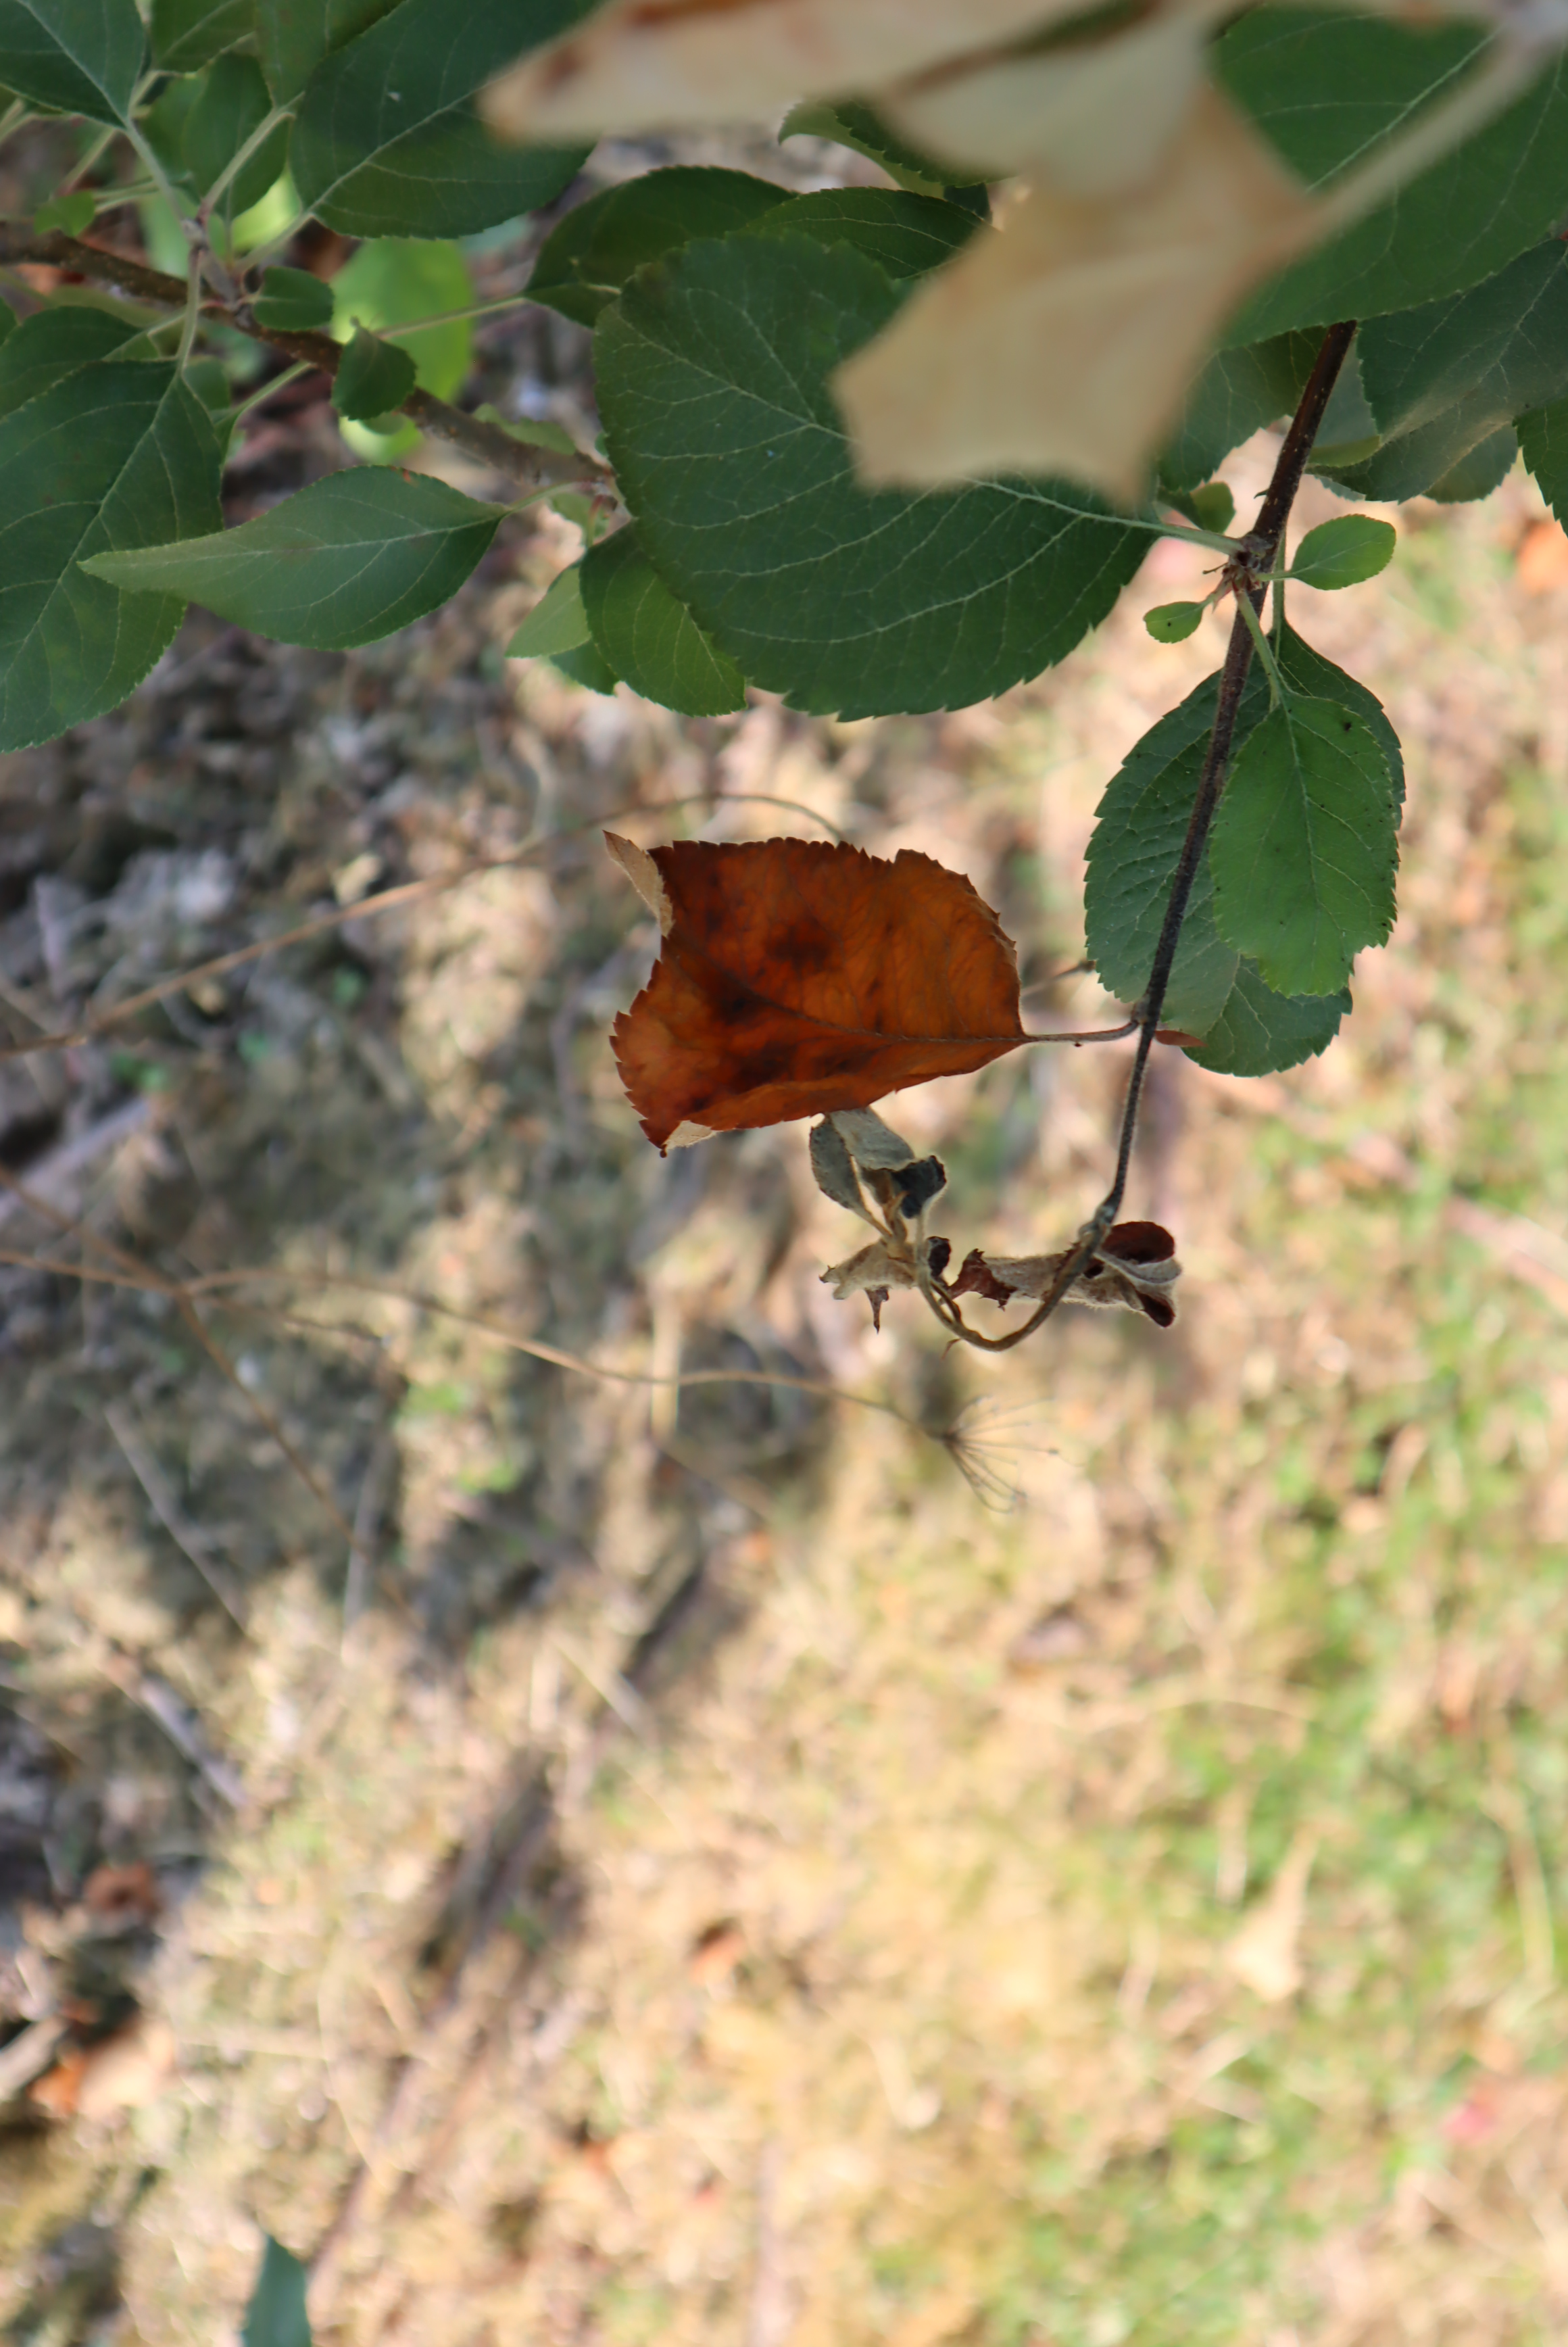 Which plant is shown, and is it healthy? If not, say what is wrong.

apple, fire blight
